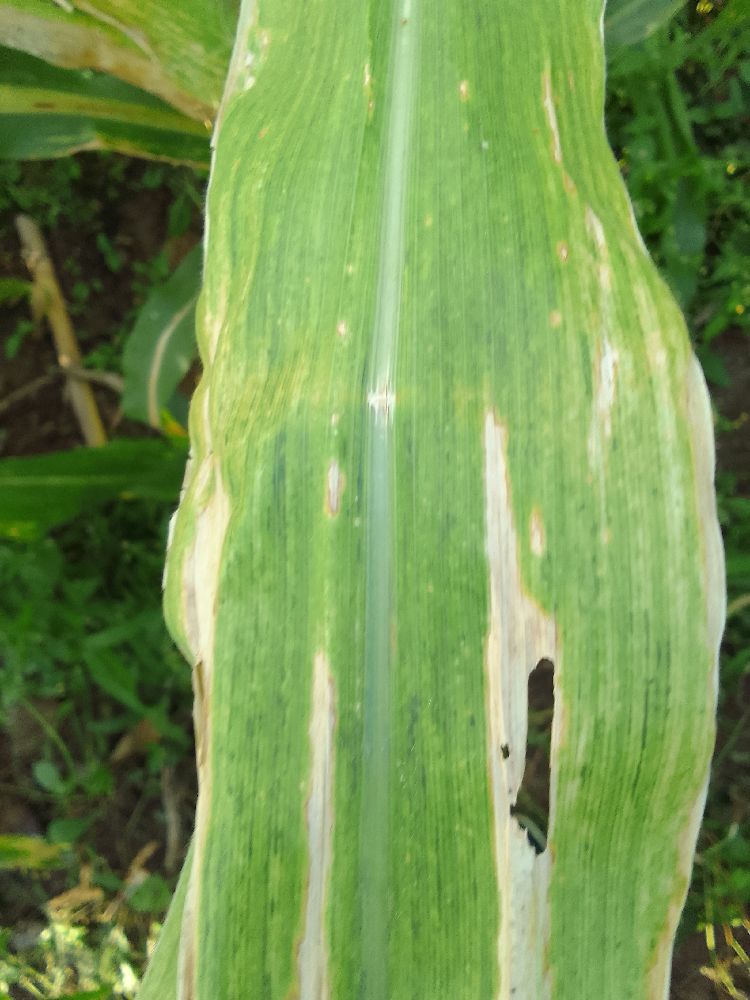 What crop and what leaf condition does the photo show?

maize, maize lethal necrosis
